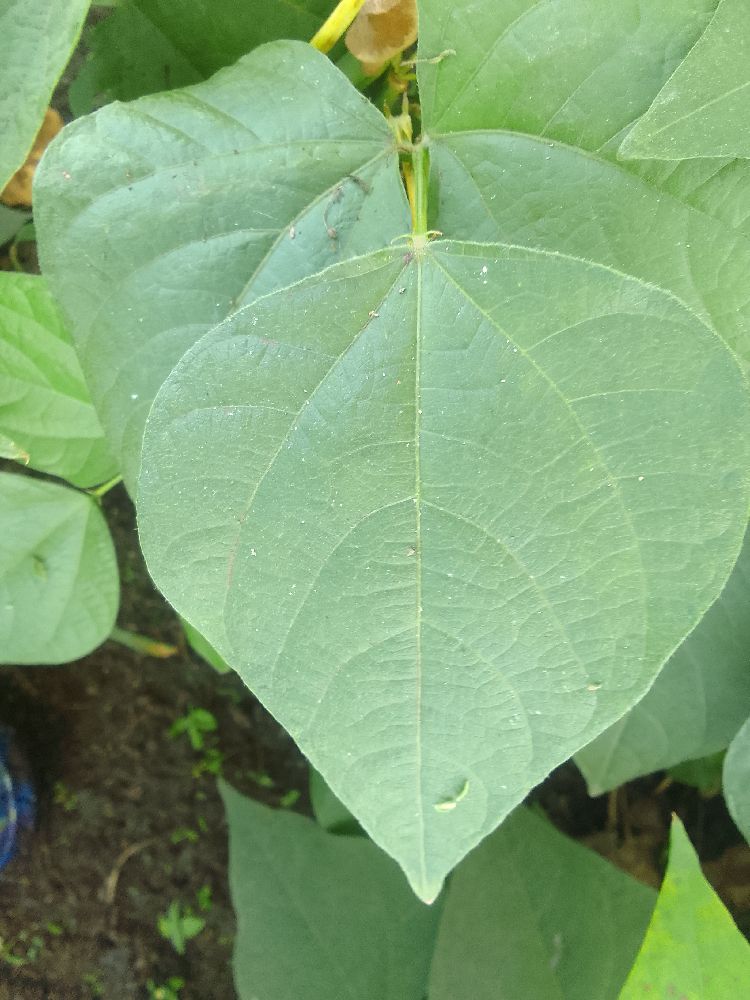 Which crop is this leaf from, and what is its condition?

common bean, healthy
